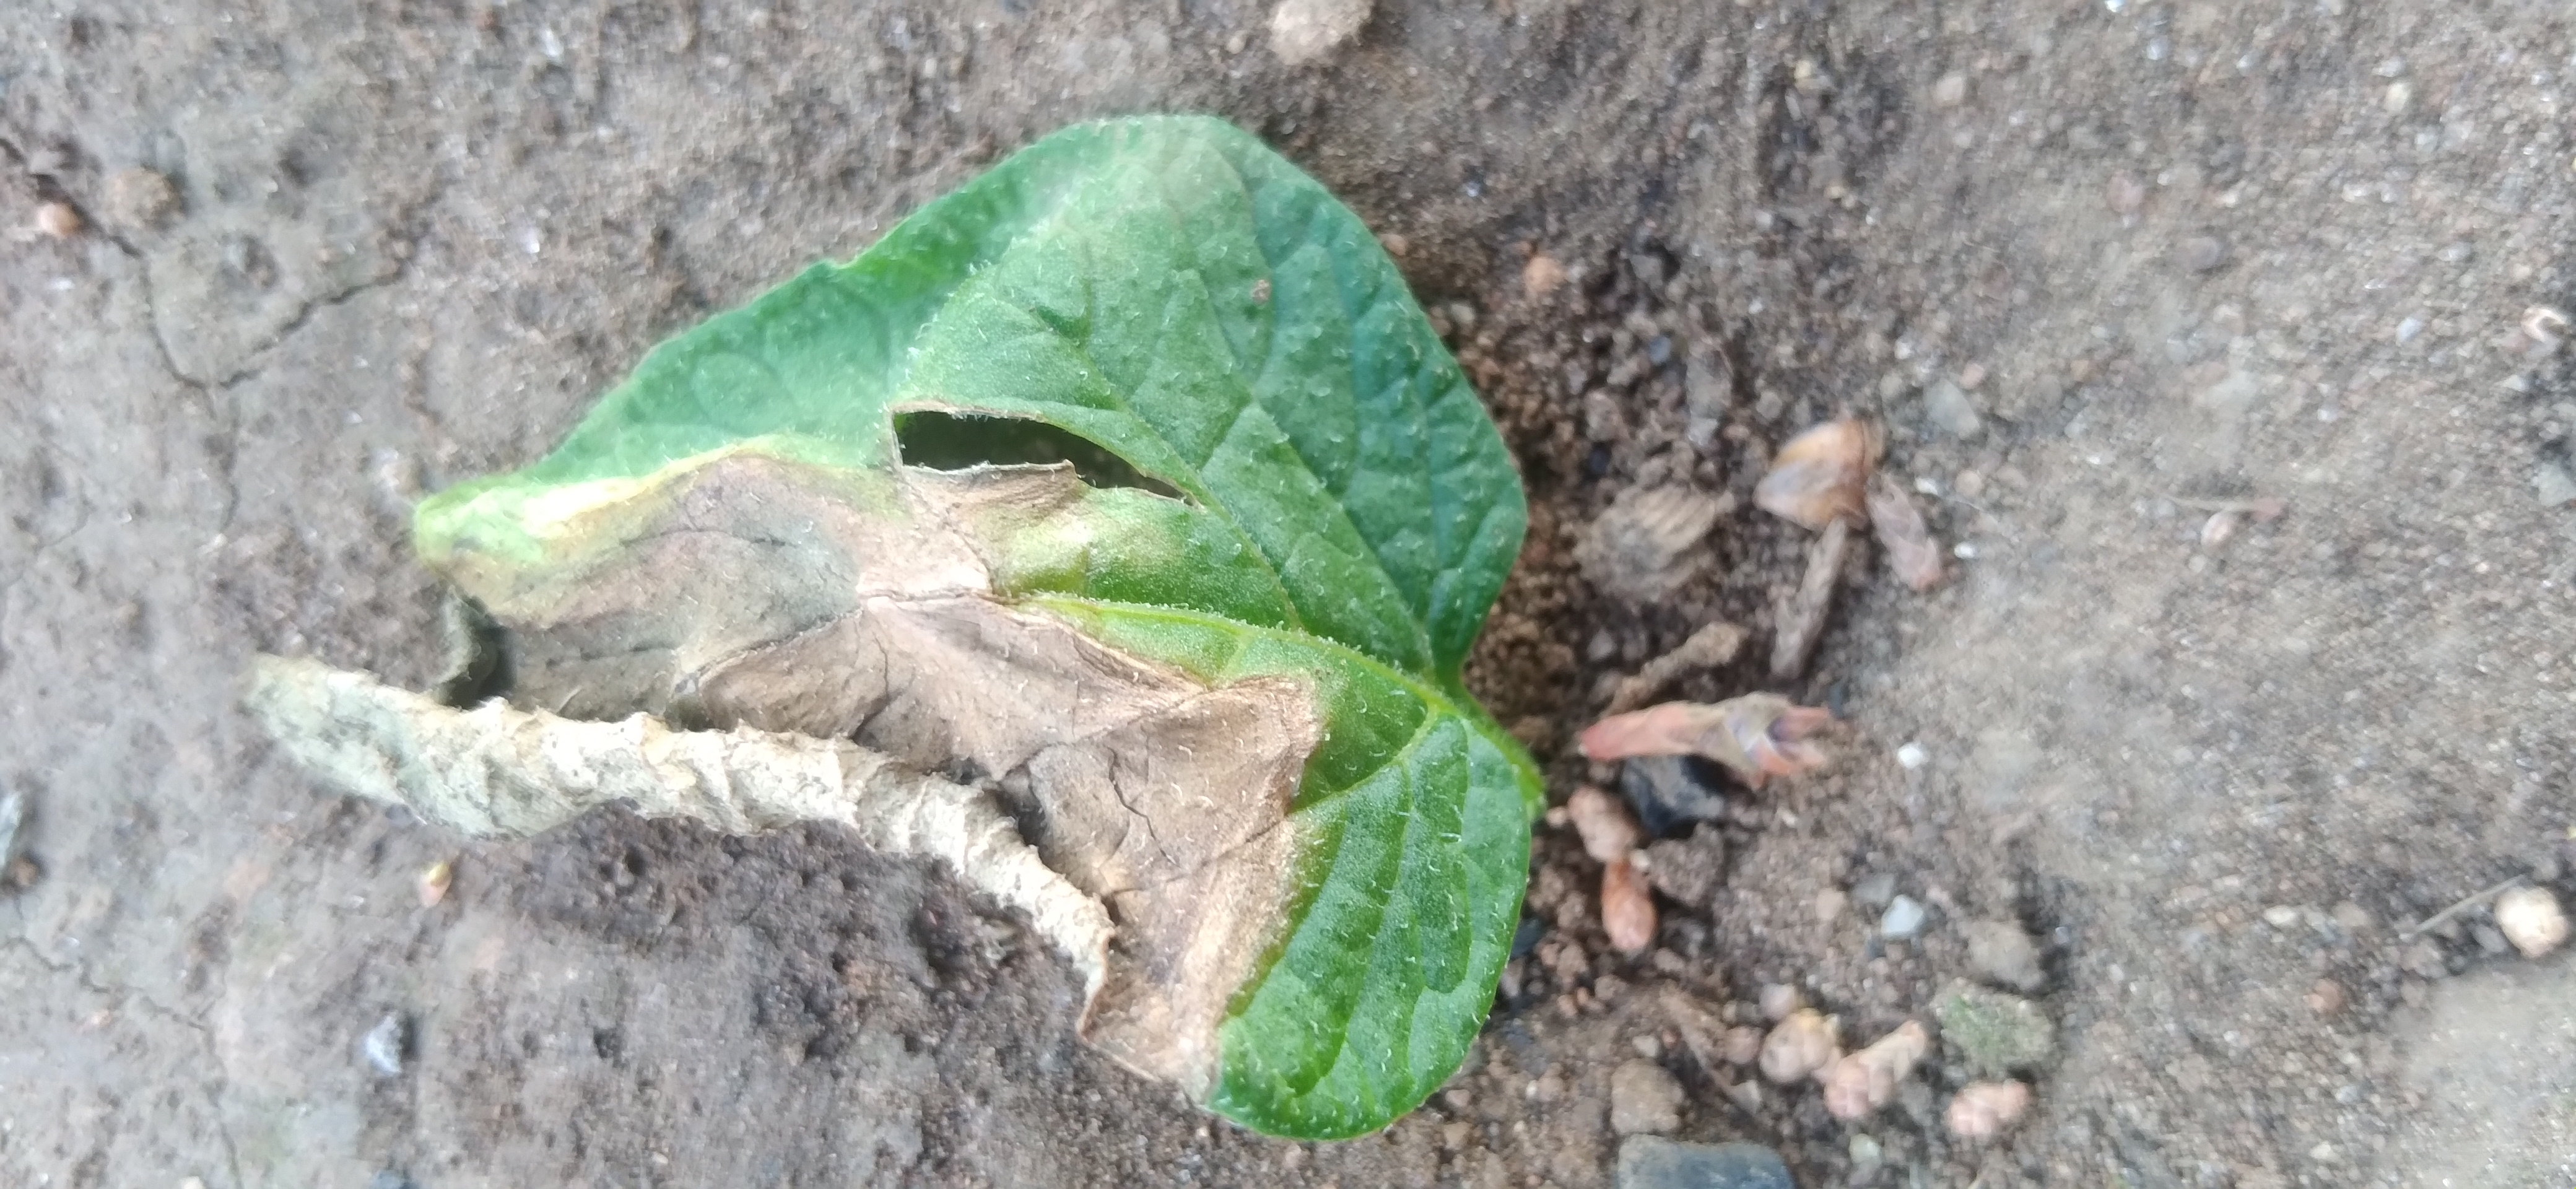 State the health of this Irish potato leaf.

early blight
